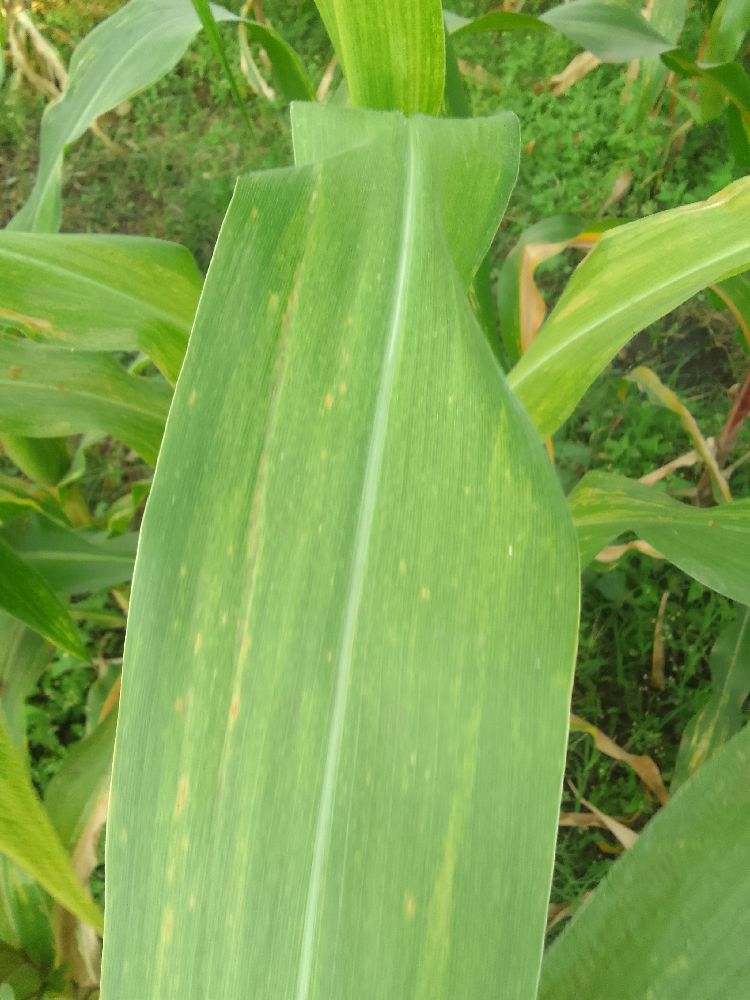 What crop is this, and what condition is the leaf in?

maize, maize lethal necrosis
